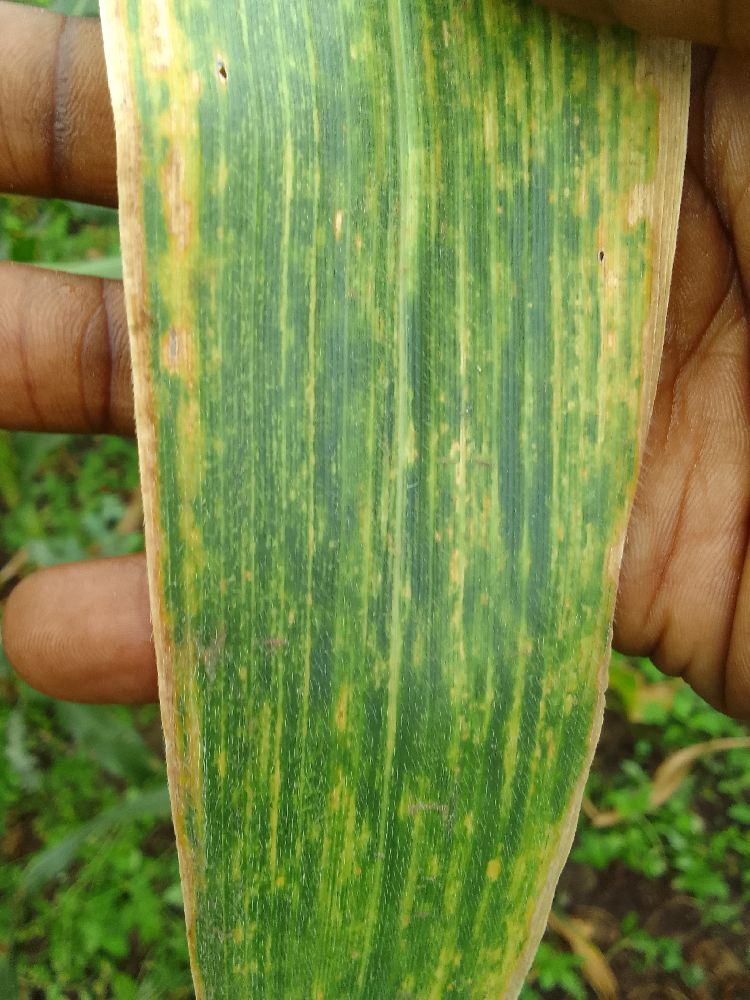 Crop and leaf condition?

maize, maize lethal necrosis
